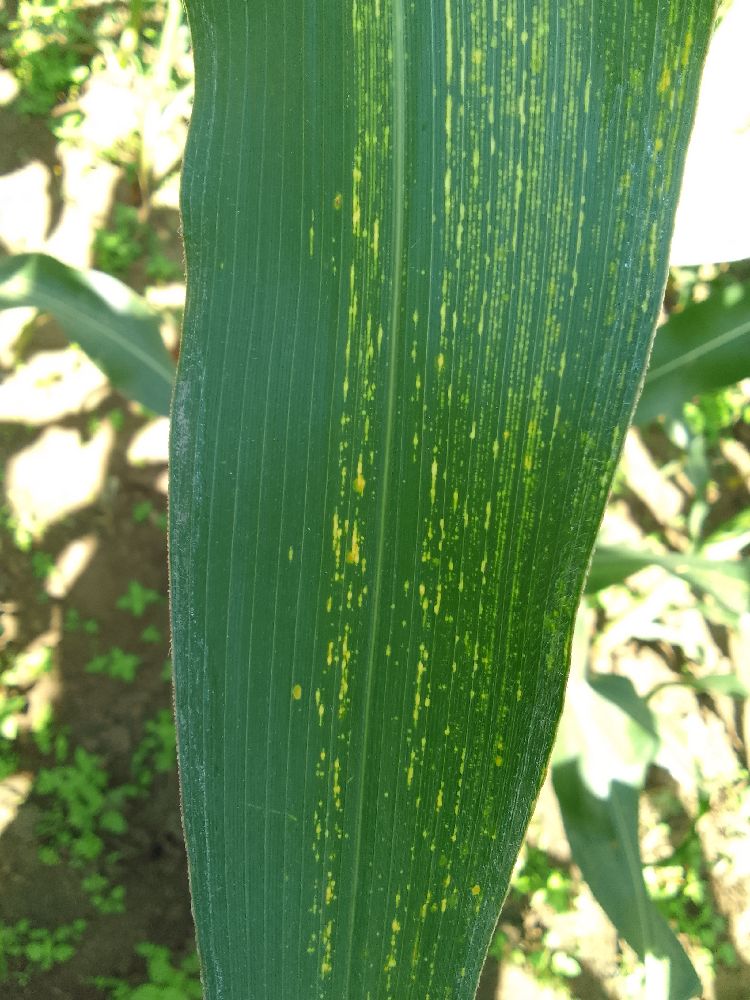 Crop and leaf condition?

maize, maize streak virus
